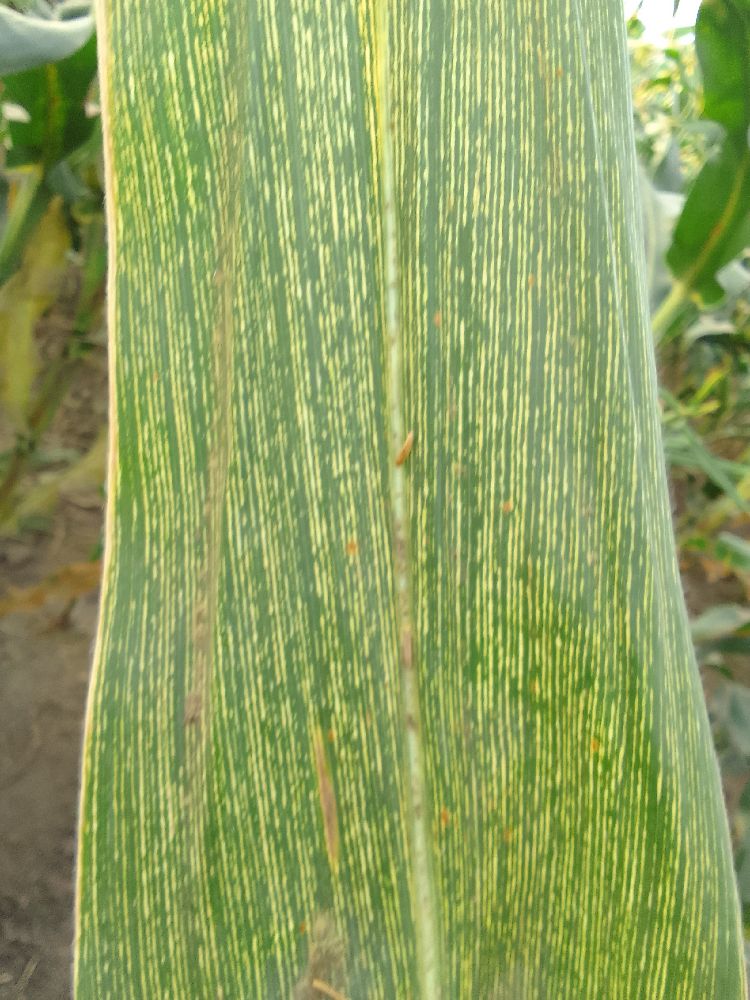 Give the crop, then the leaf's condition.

maize, maize streak virus
